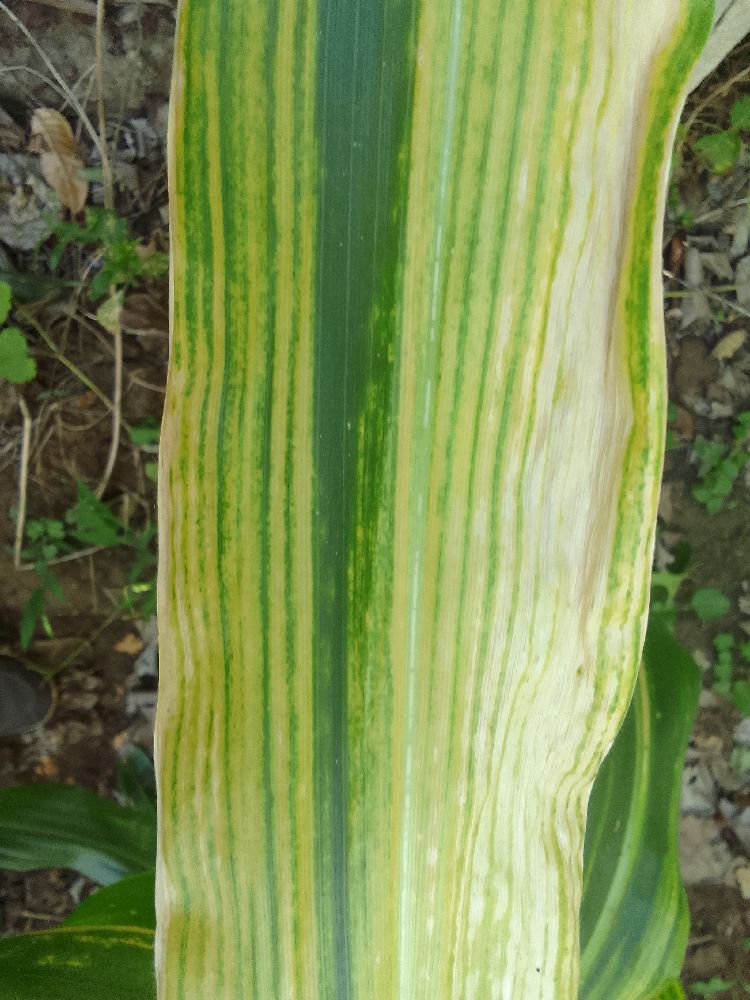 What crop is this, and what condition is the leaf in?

maize, maize lethal necrosis
